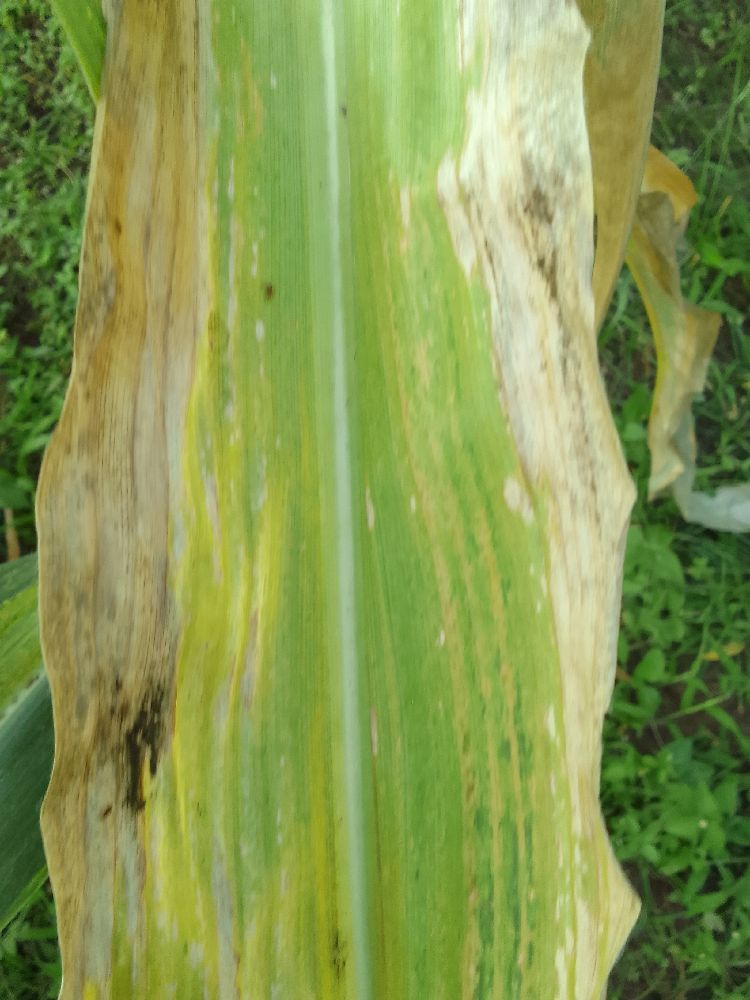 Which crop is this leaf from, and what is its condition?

maize, maize lethal necrosis
